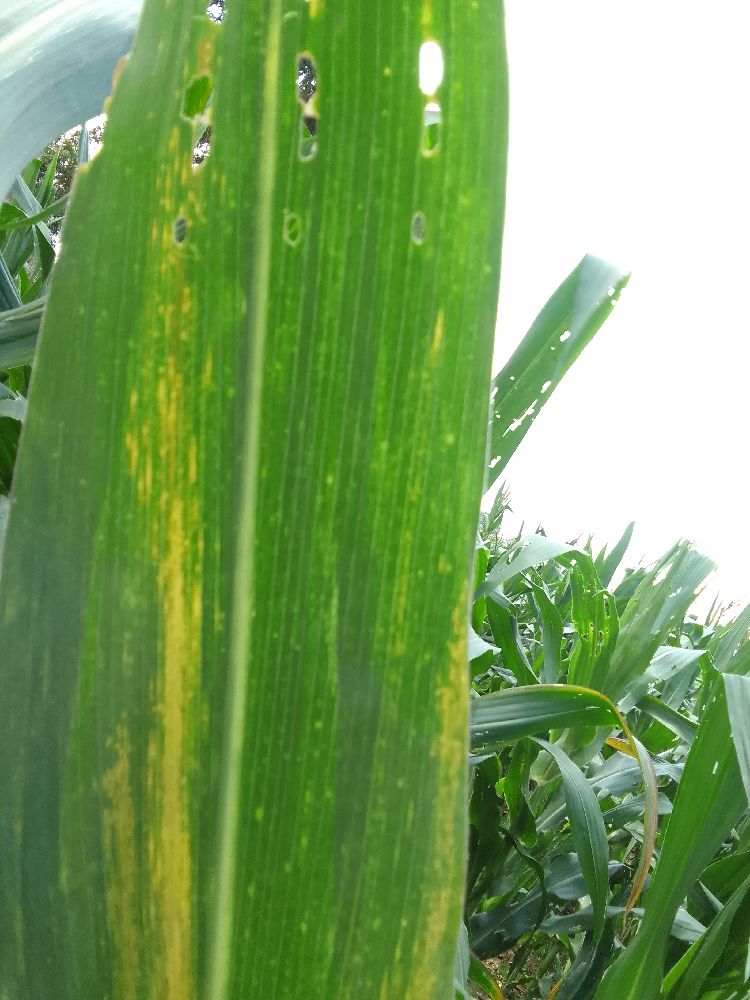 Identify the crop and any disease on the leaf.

maize, maize lethal necrosis
